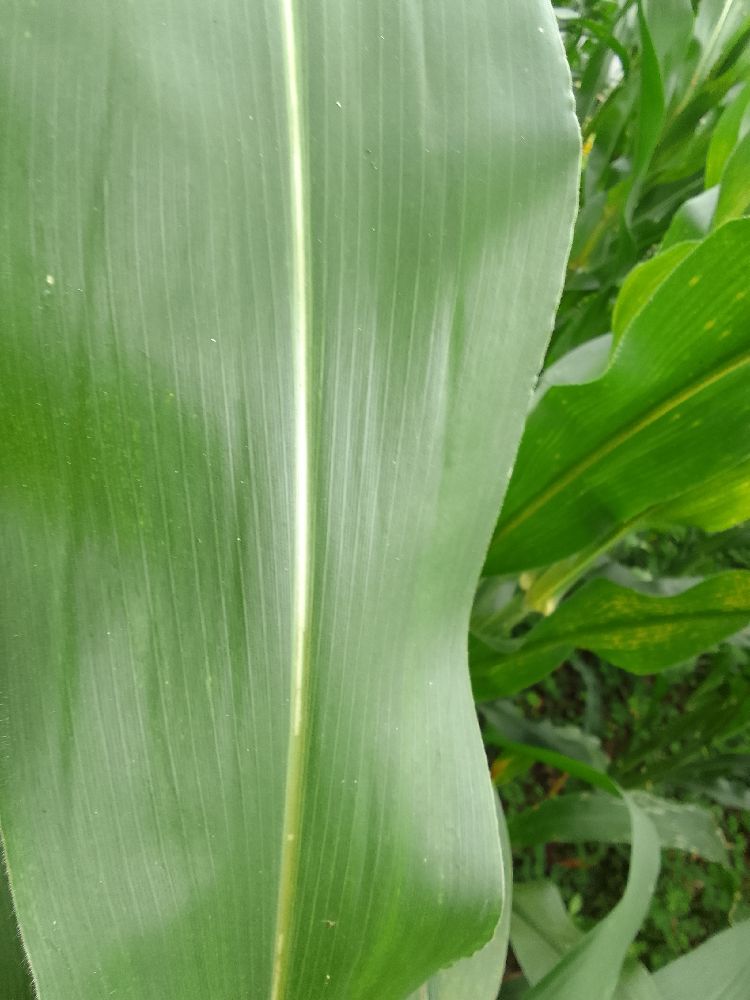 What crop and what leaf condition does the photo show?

maize, healthy
